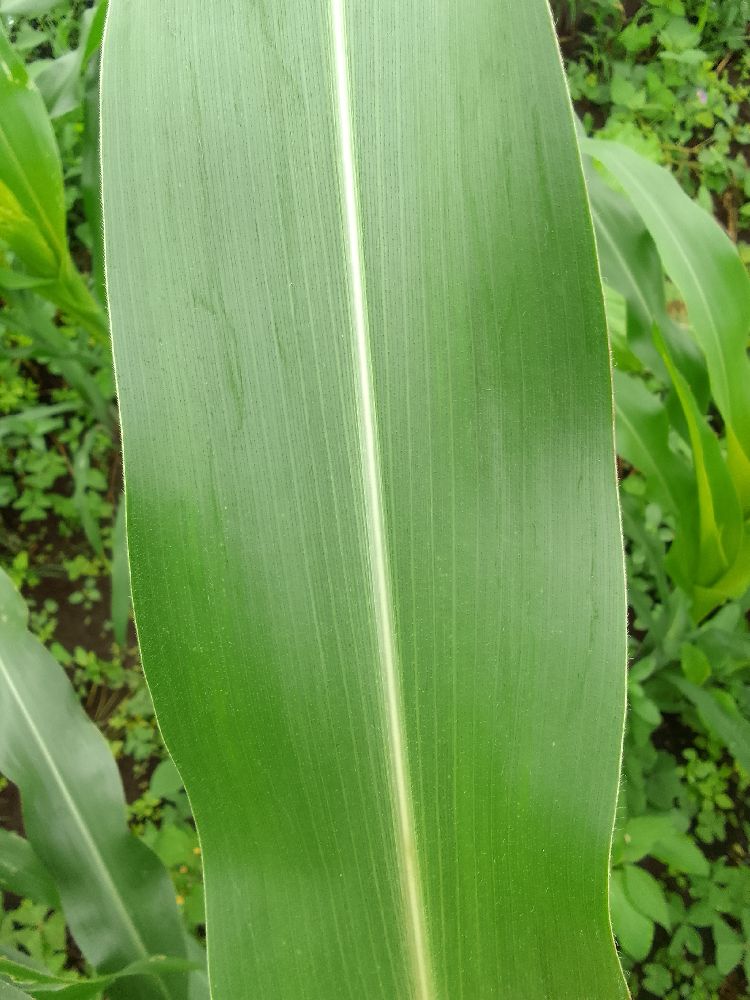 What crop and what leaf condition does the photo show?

maize, healthy
